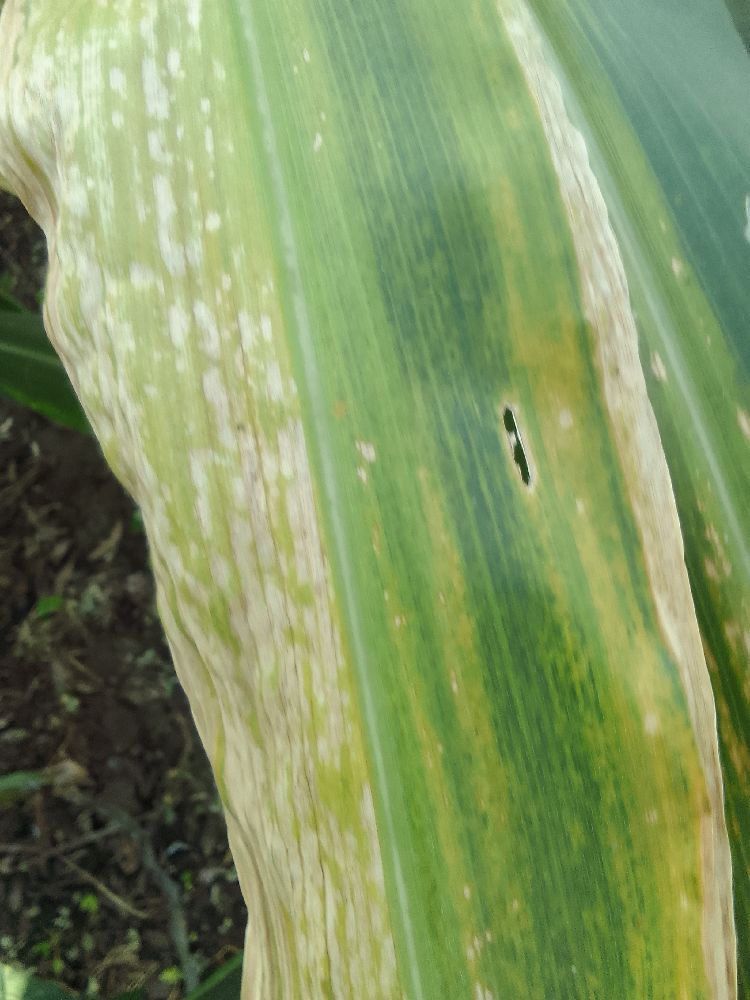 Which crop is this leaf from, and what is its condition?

maize, maize lethal necrosis
